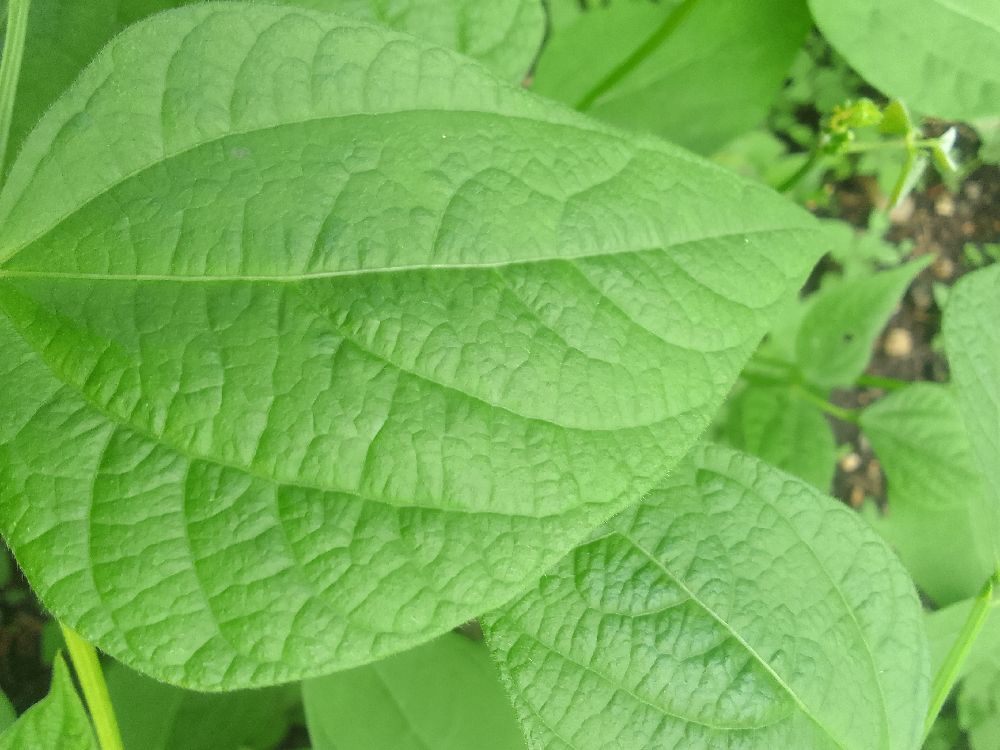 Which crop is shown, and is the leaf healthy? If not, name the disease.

common bean, healthy
